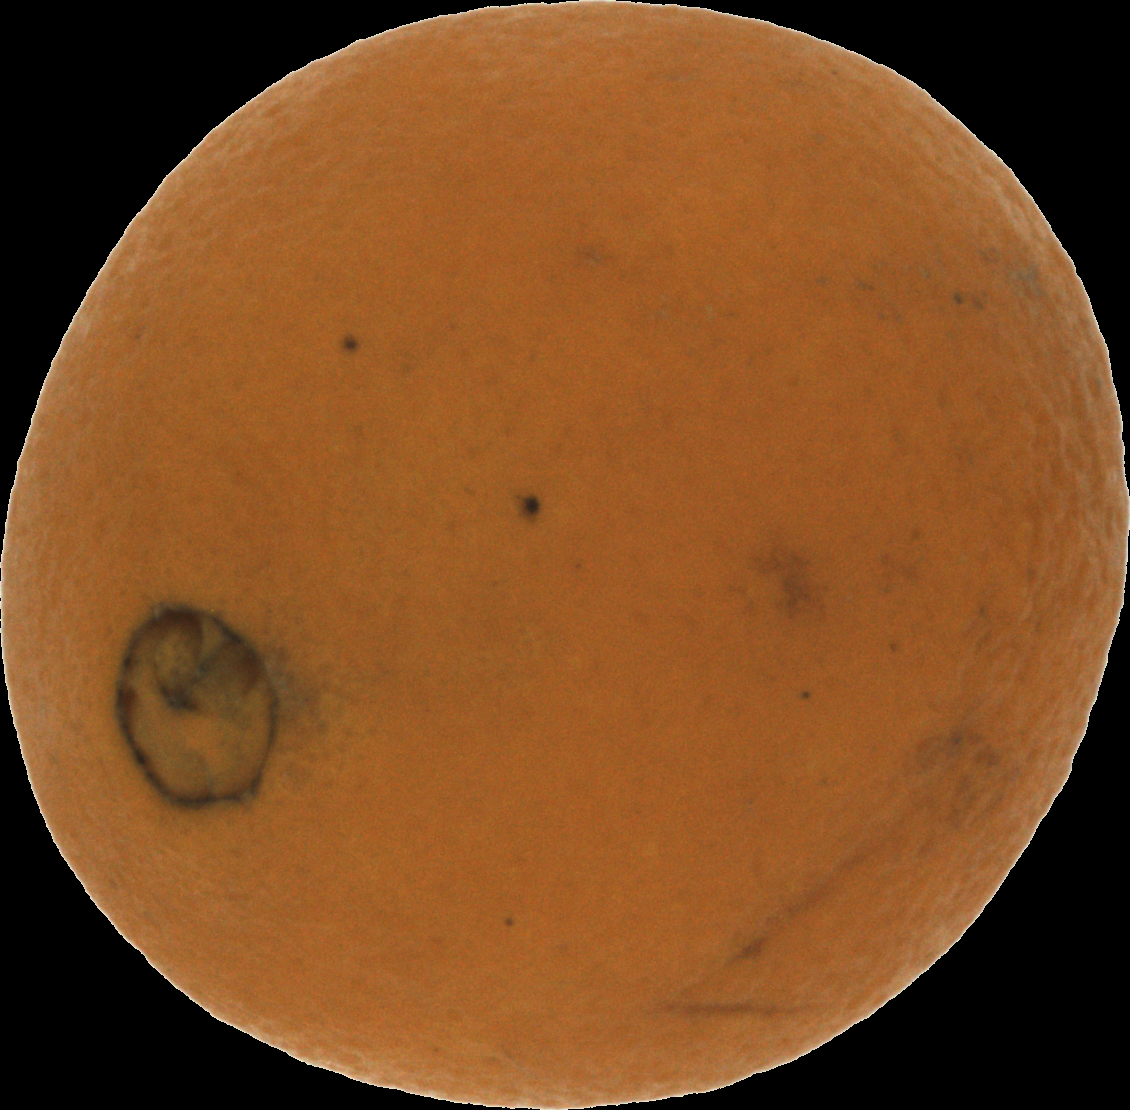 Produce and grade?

orange, bad
